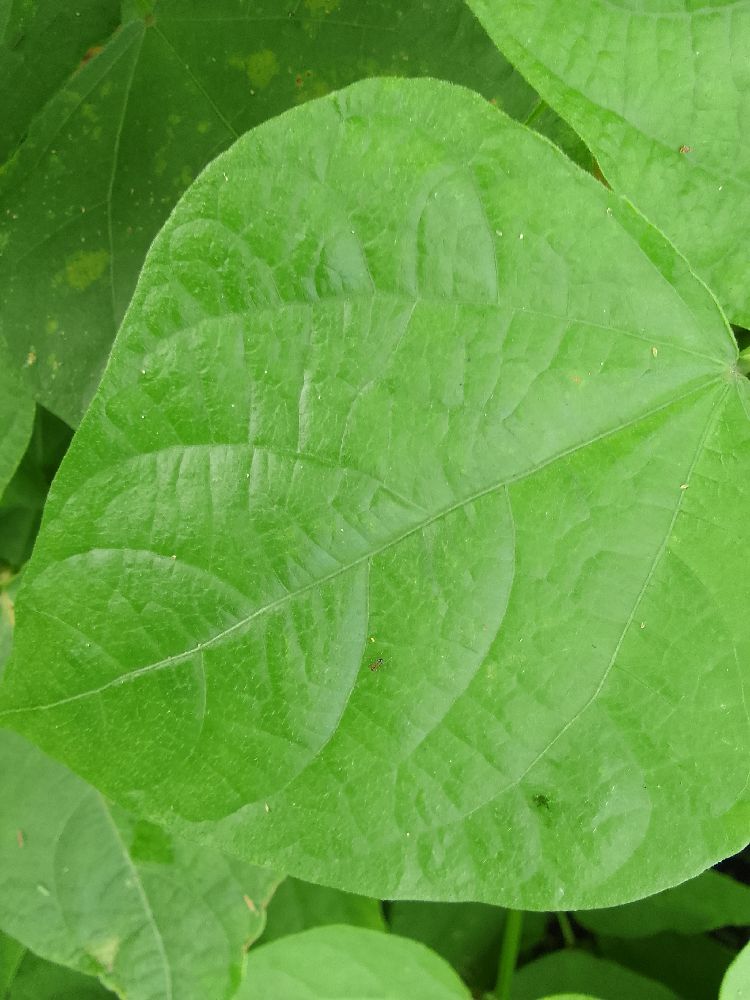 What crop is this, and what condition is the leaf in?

common bean, healthy
